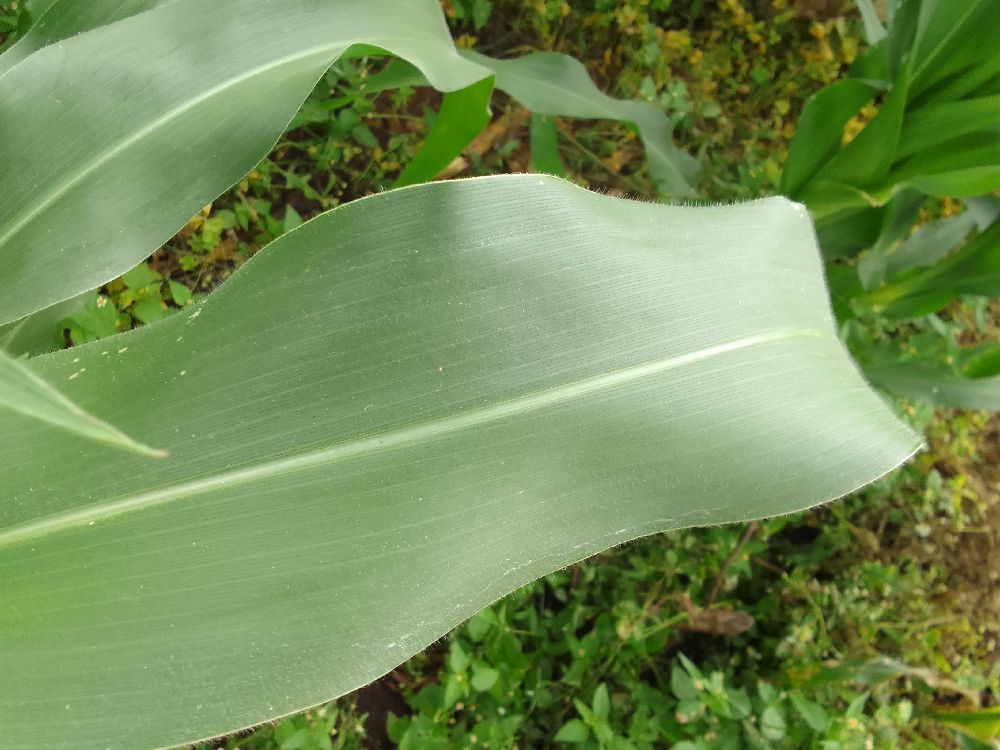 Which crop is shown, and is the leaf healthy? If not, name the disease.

maize, healthy
